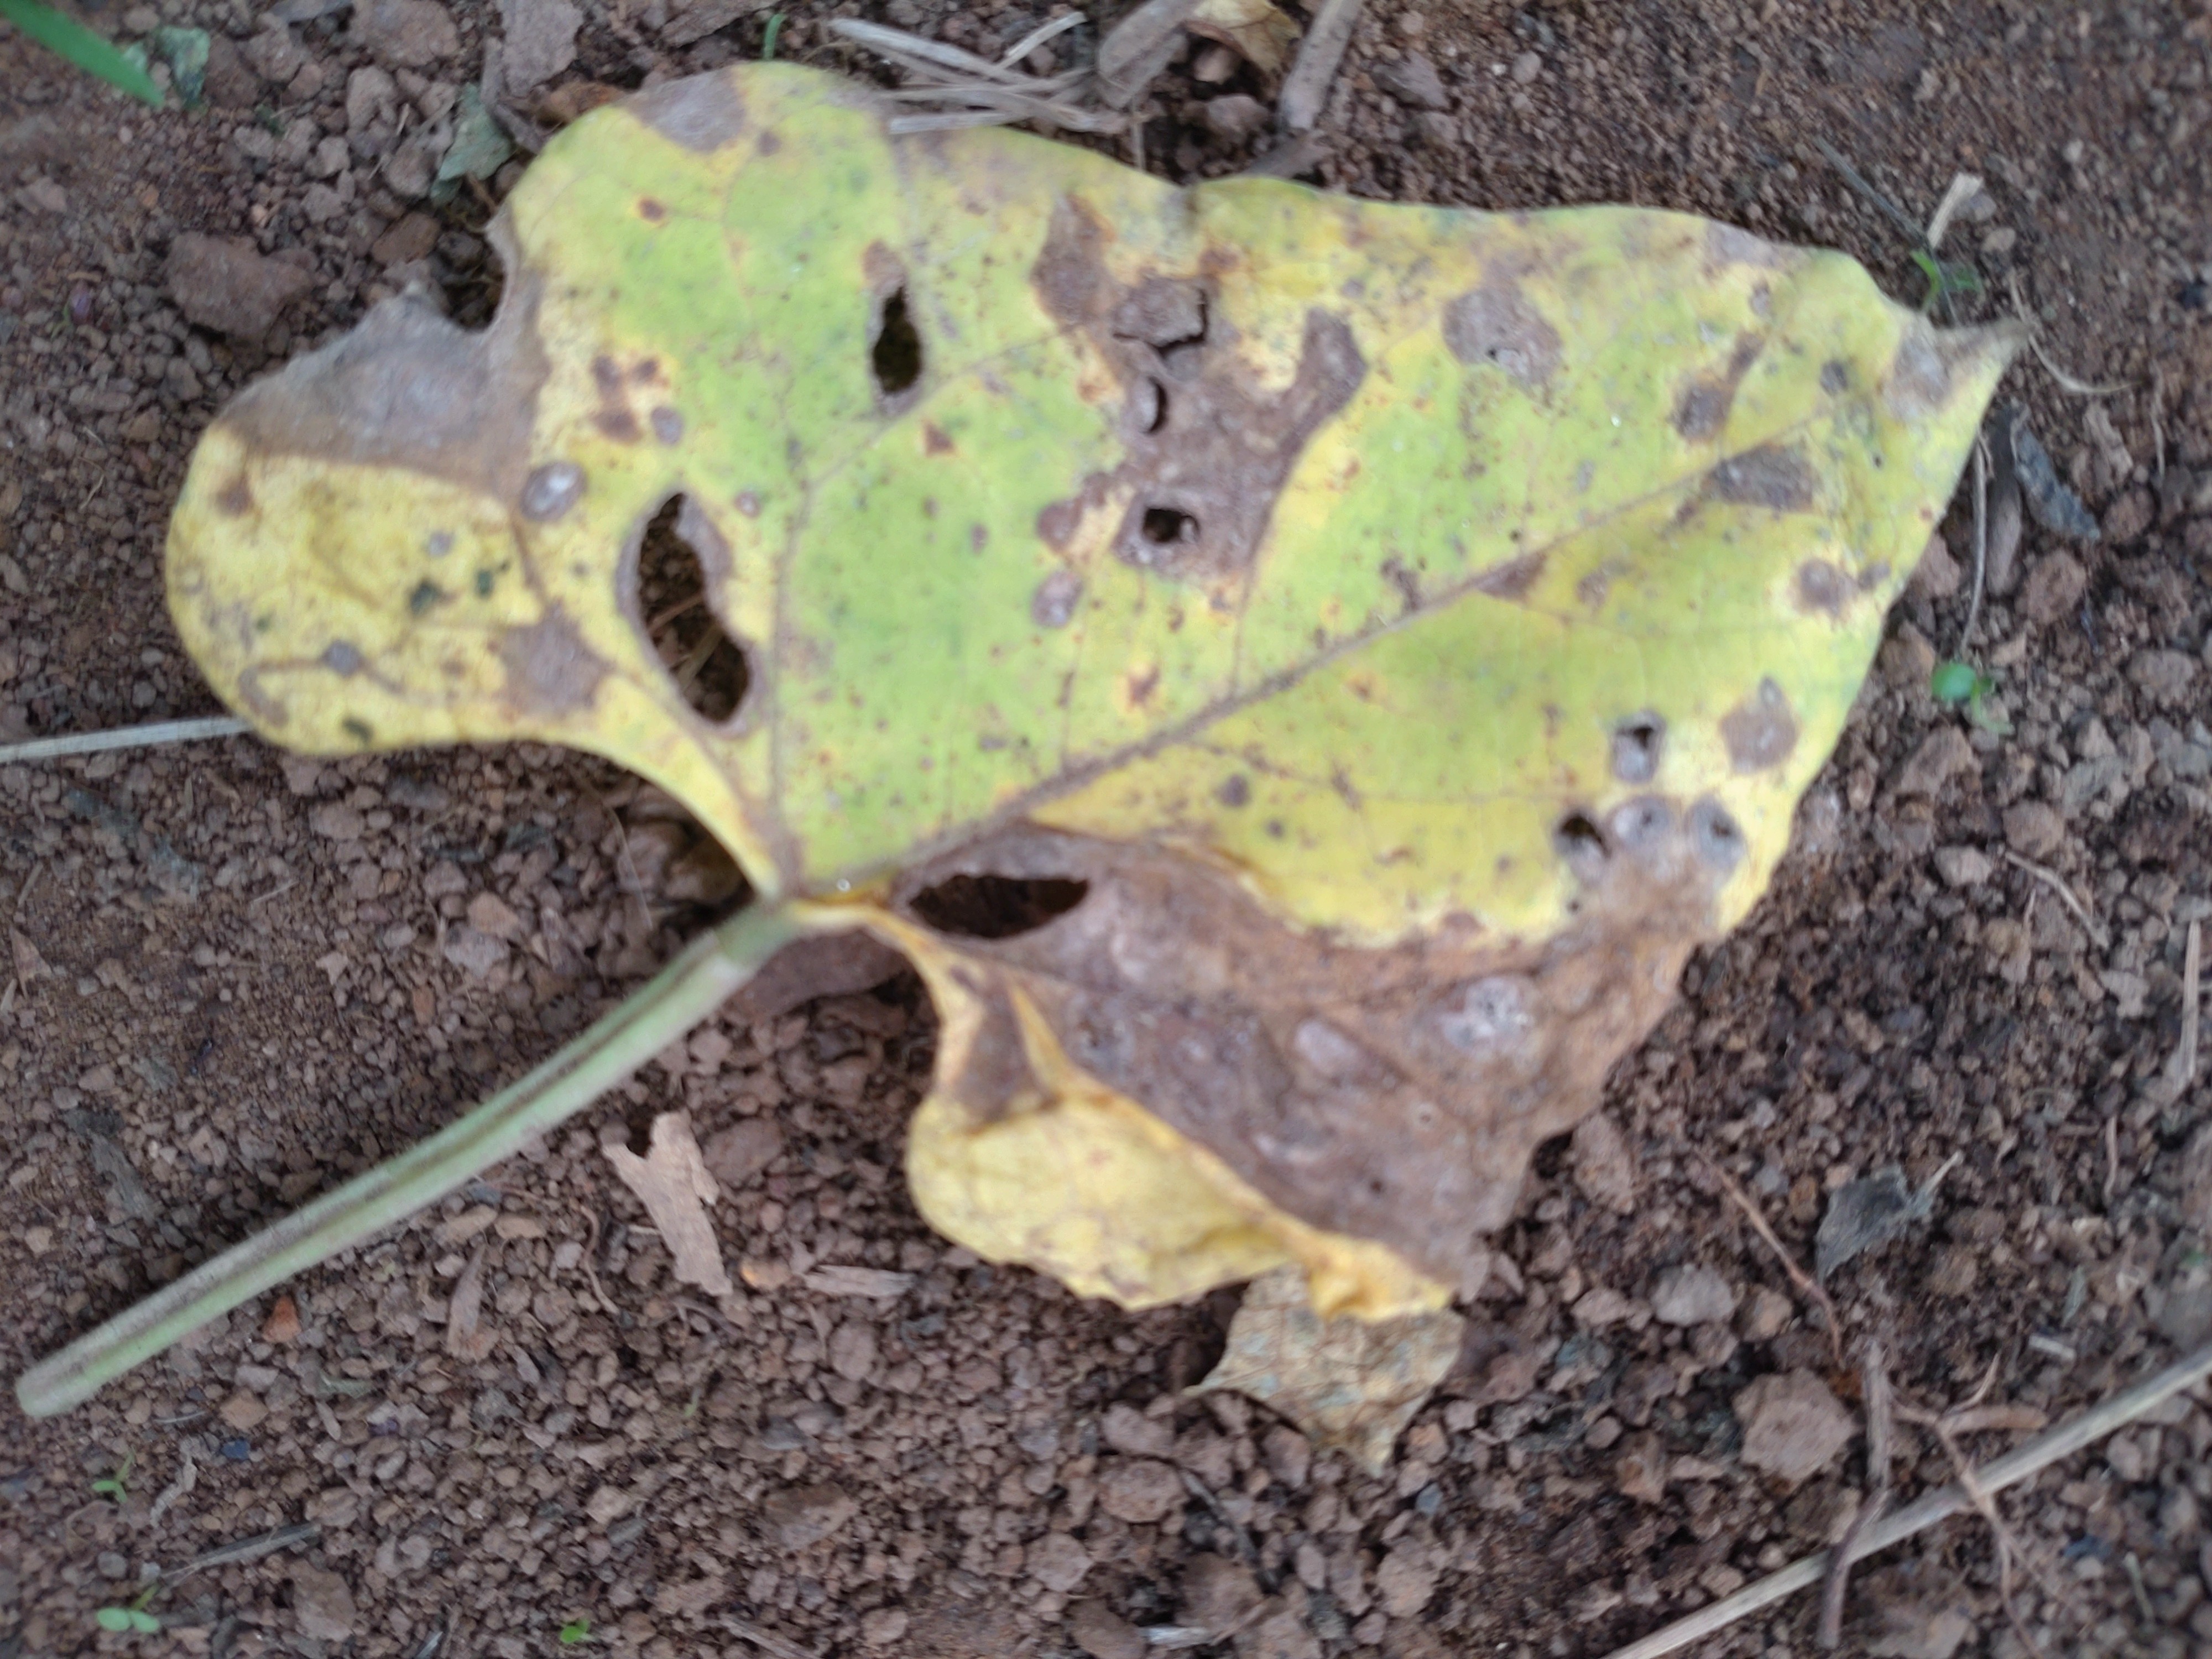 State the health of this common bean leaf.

anthracnose
